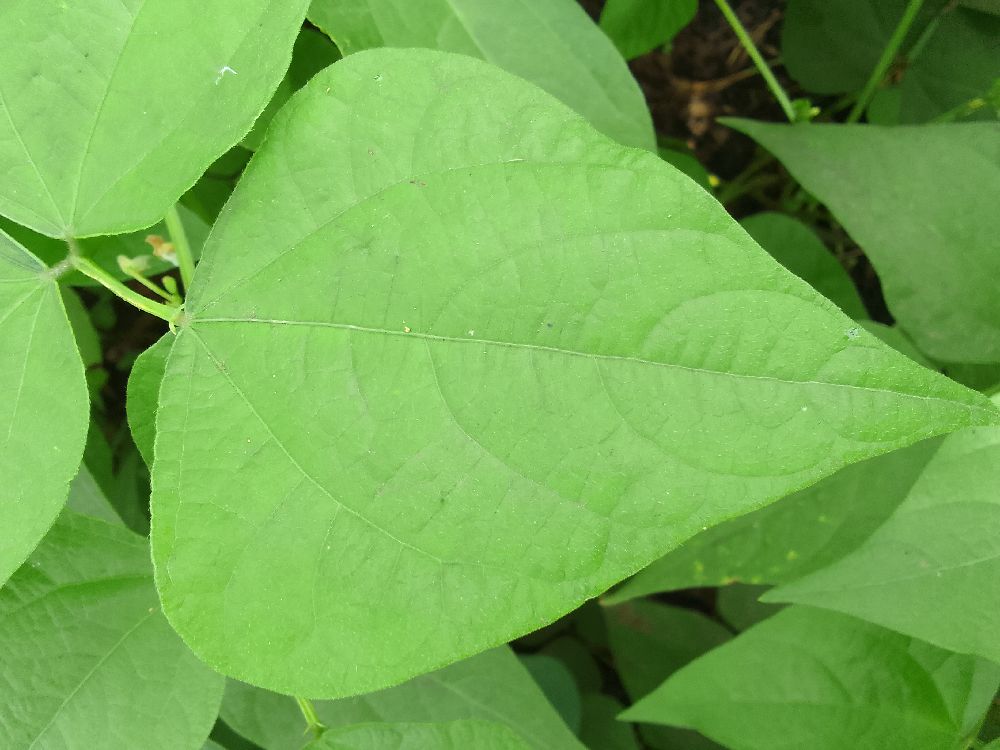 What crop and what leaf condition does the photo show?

common bean, healthy
